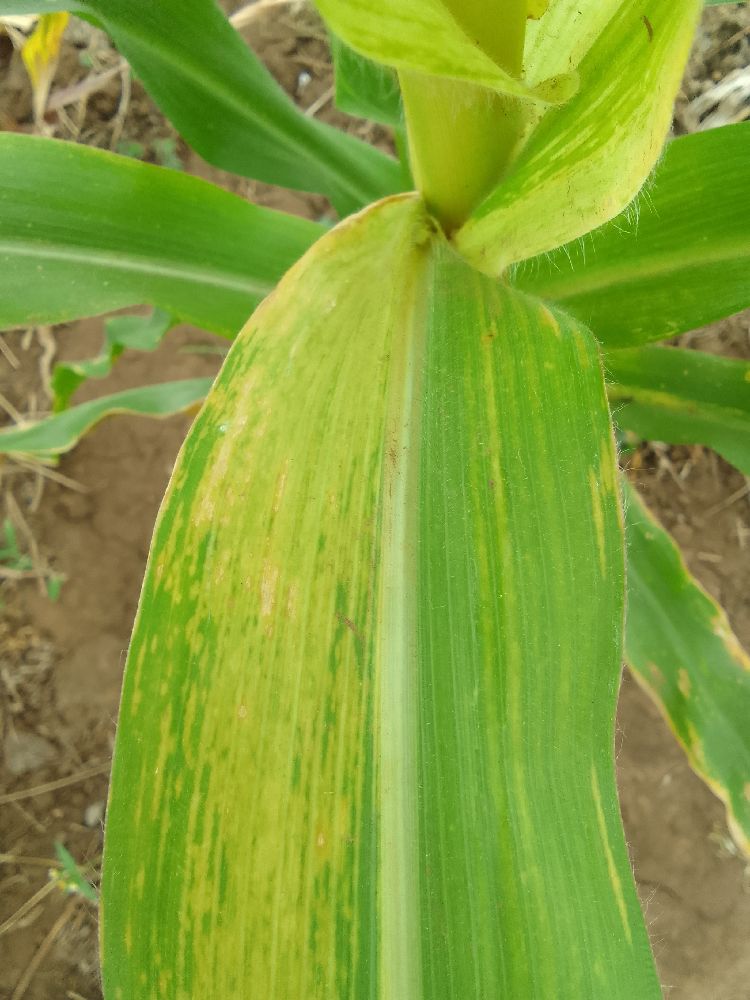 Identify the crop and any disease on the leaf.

maize, maize lethal necrosis
